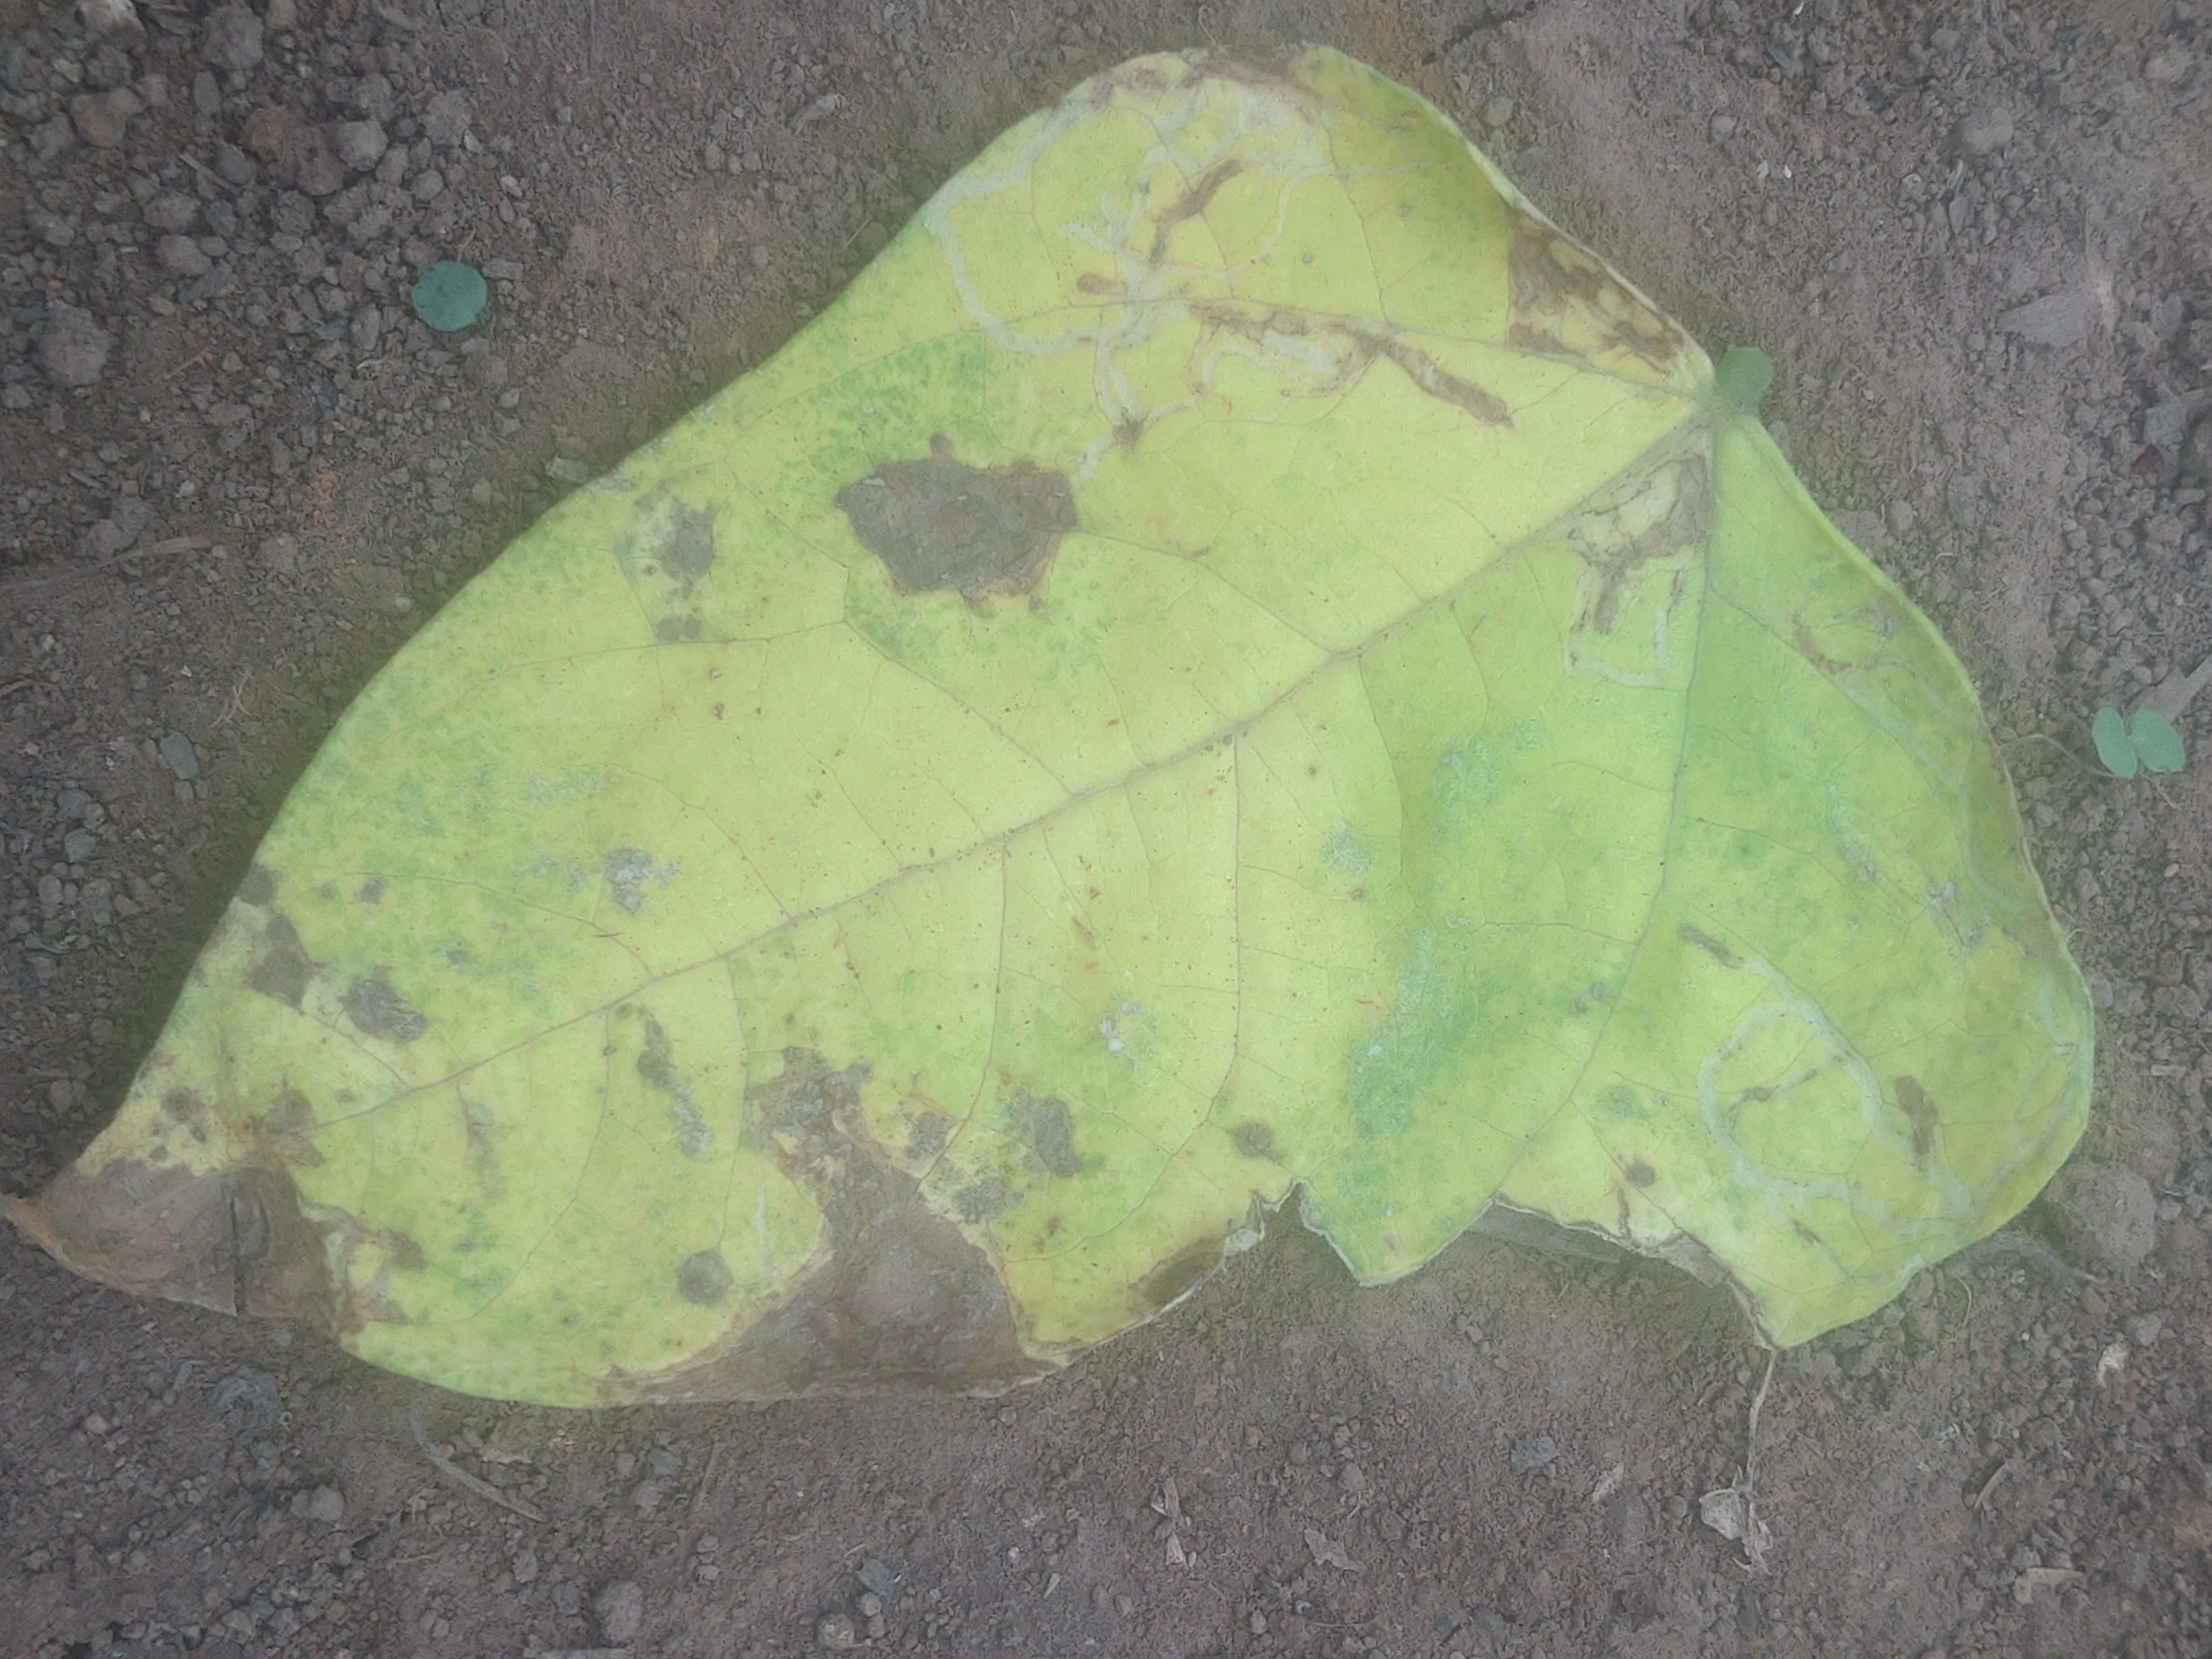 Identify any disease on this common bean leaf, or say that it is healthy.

anthracnose
